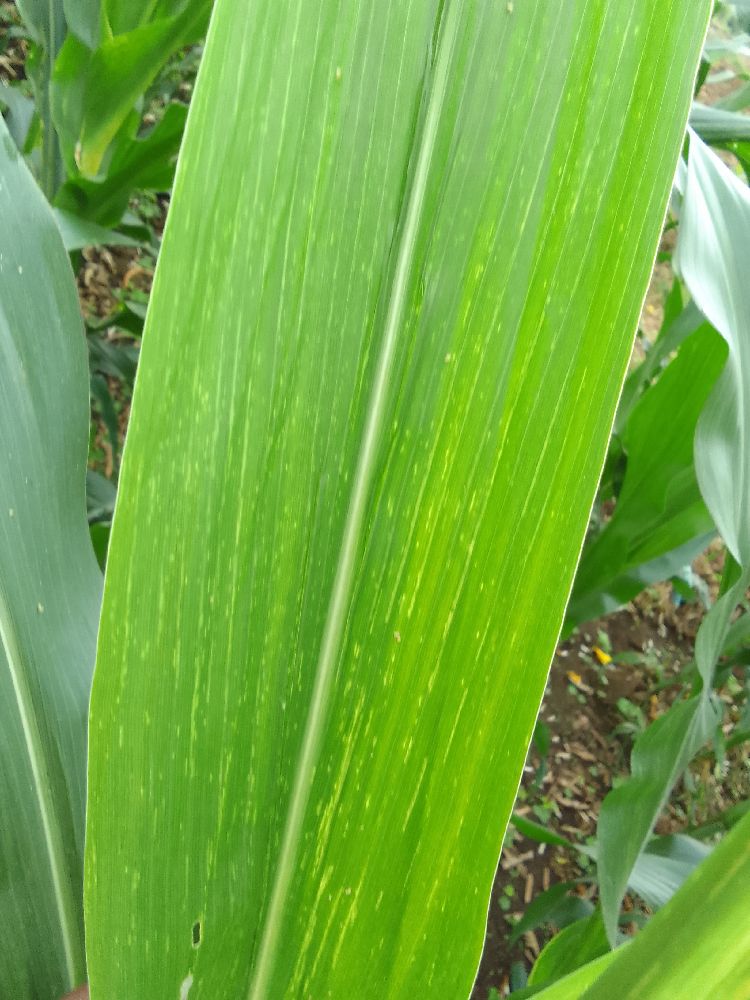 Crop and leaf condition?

maize, maize lethal necrosis
